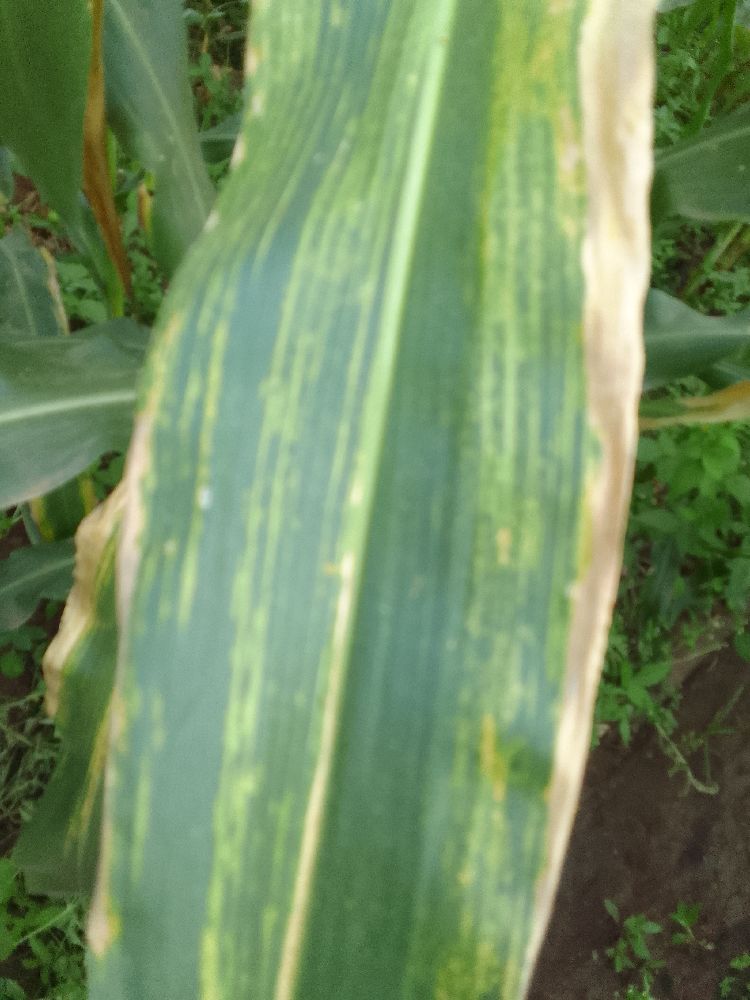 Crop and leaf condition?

maize, maize lethal necrosis
